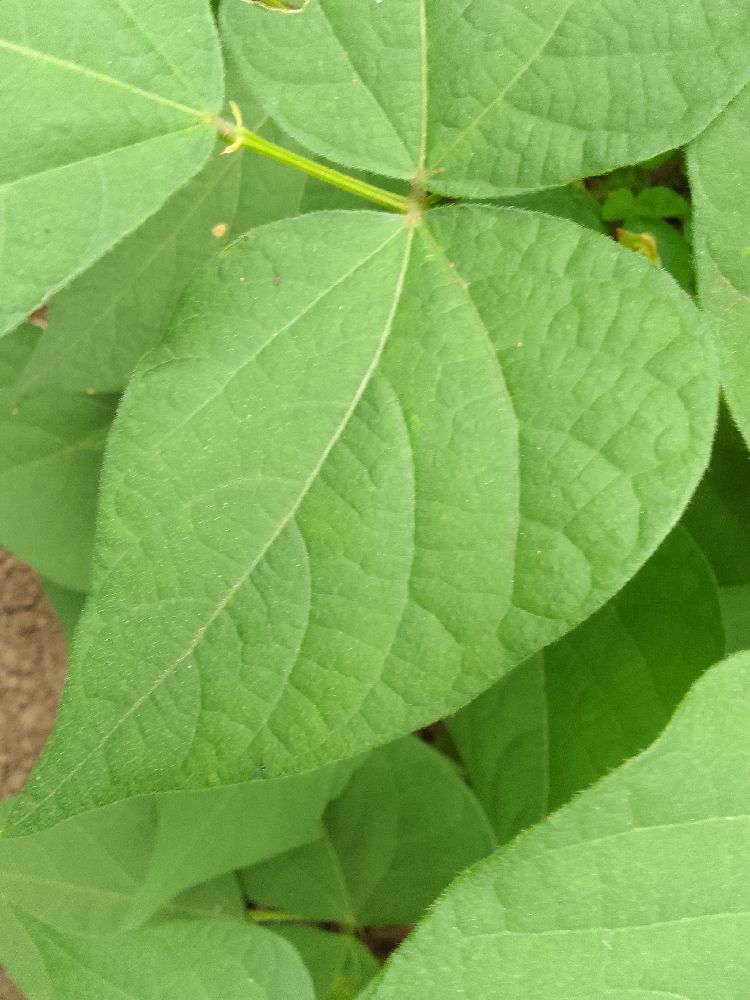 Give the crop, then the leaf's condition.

common bean, healthy
